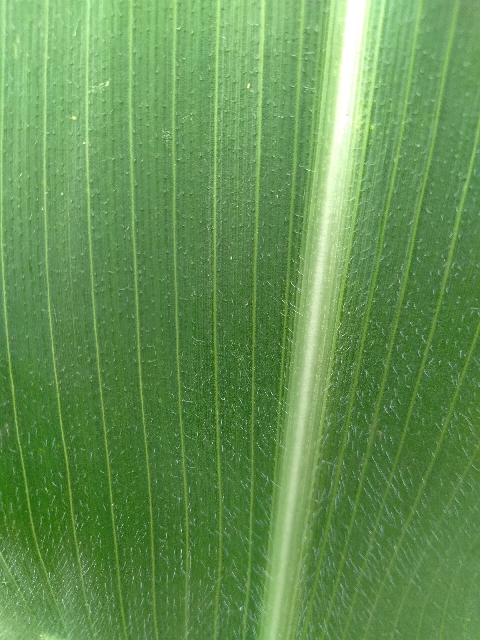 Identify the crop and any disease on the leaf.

maize, healthy
